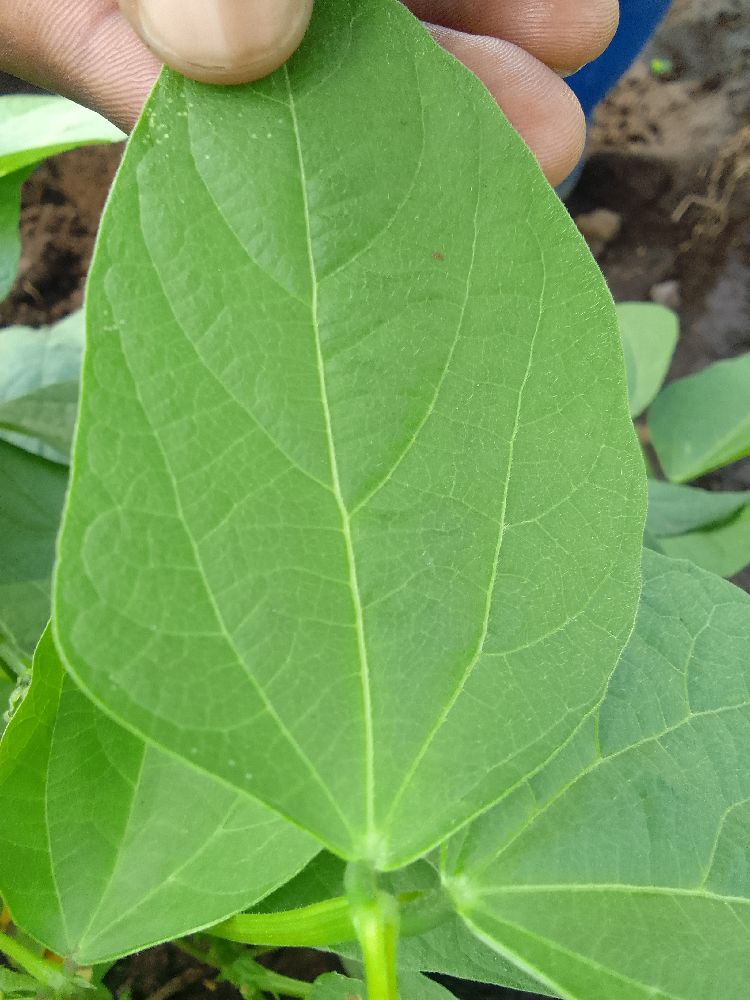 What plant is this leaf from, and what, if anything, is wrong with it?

common bean, healthy
